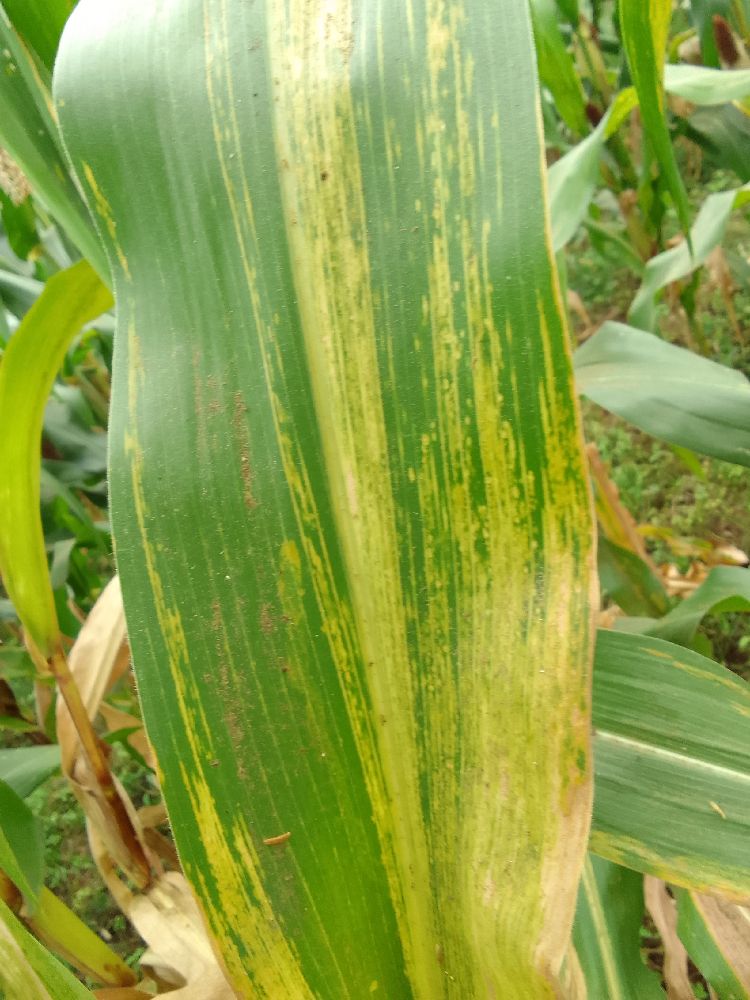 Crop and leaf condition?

maize, maize lethal necrosis
